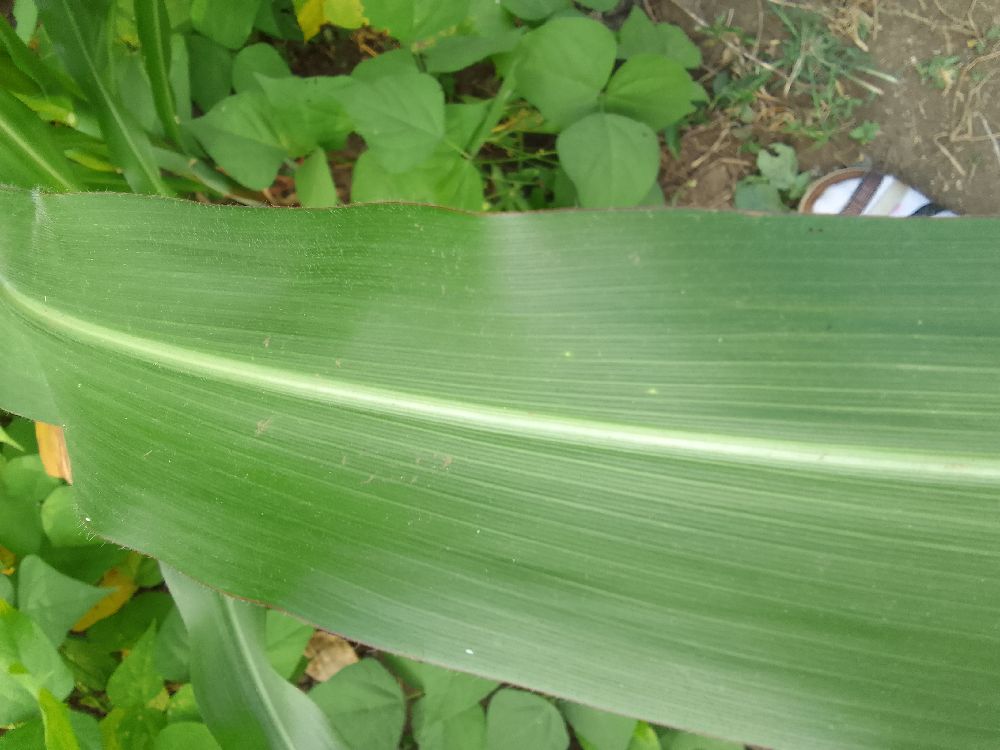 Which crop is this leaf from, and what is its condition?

maize, healthy
